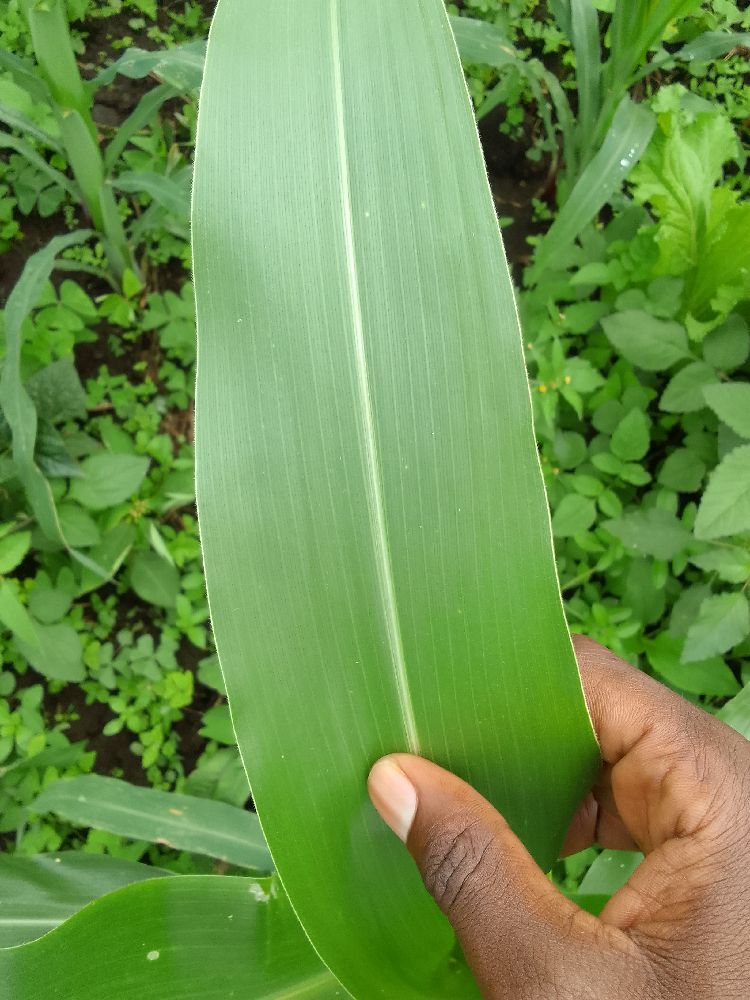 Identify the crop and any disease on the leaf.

maize, healthy
